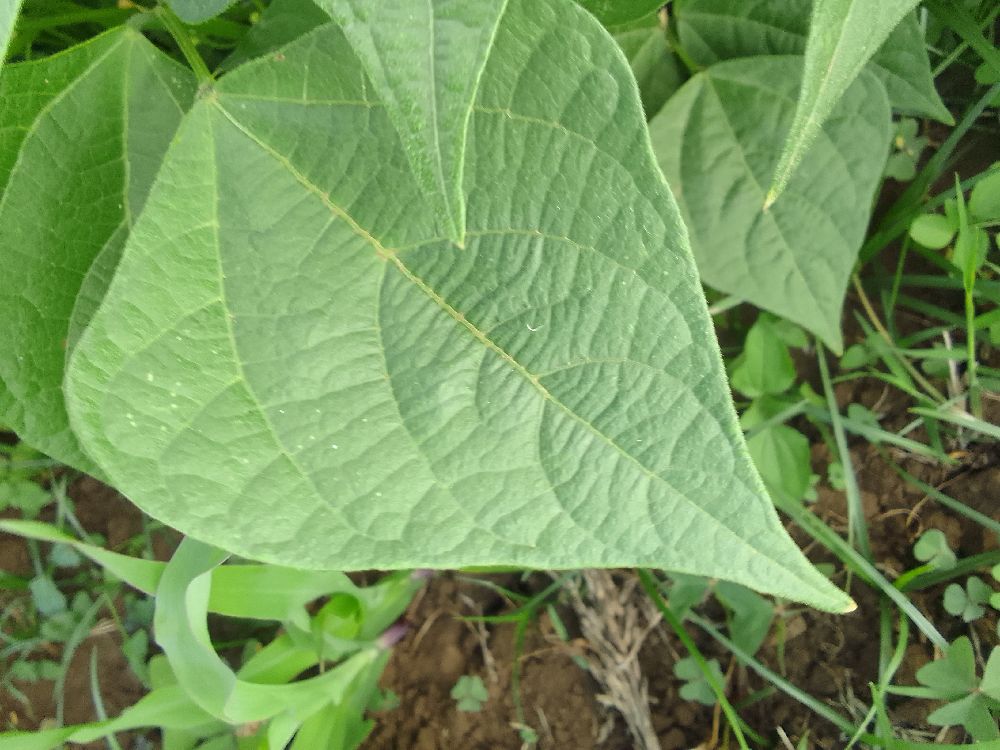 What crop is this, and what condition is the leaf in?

common bean, healthy
